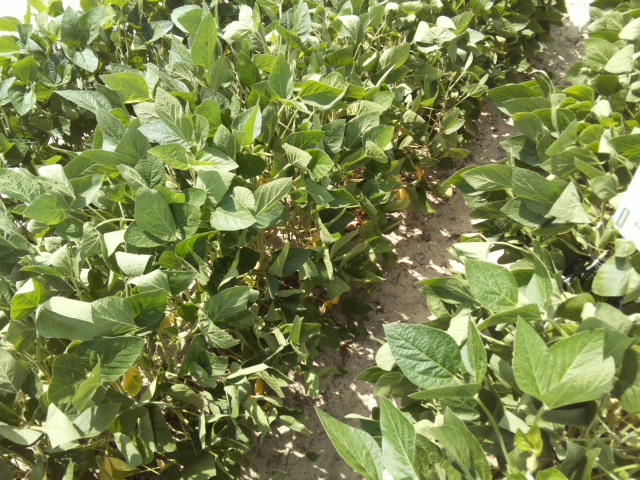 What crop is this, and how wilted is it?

soybean, slight leaflet or petiole turgor loss in upper canopy
